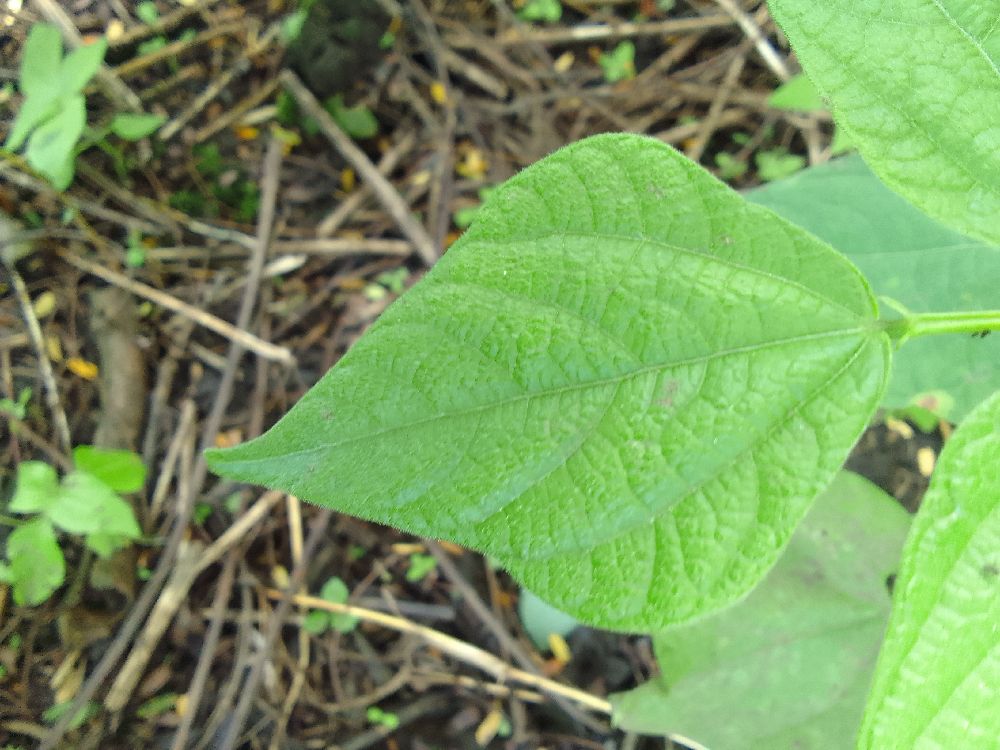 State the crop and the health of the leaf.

common bean, healthy
